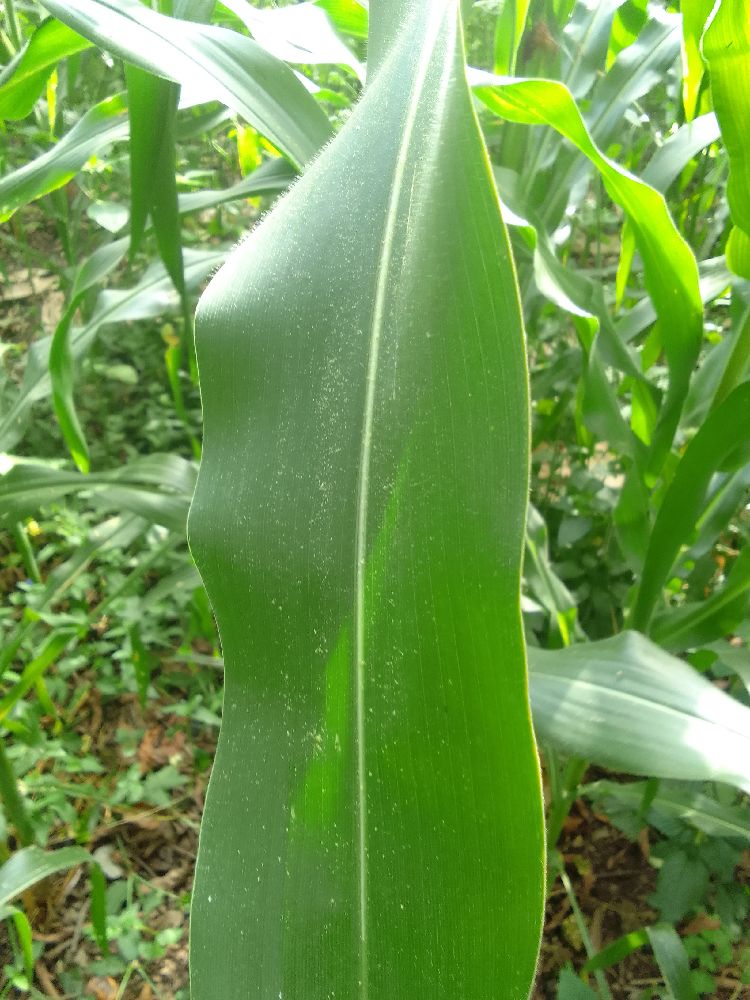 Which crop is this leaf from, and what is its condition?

maize, healthy
